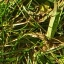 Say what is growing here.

grass
